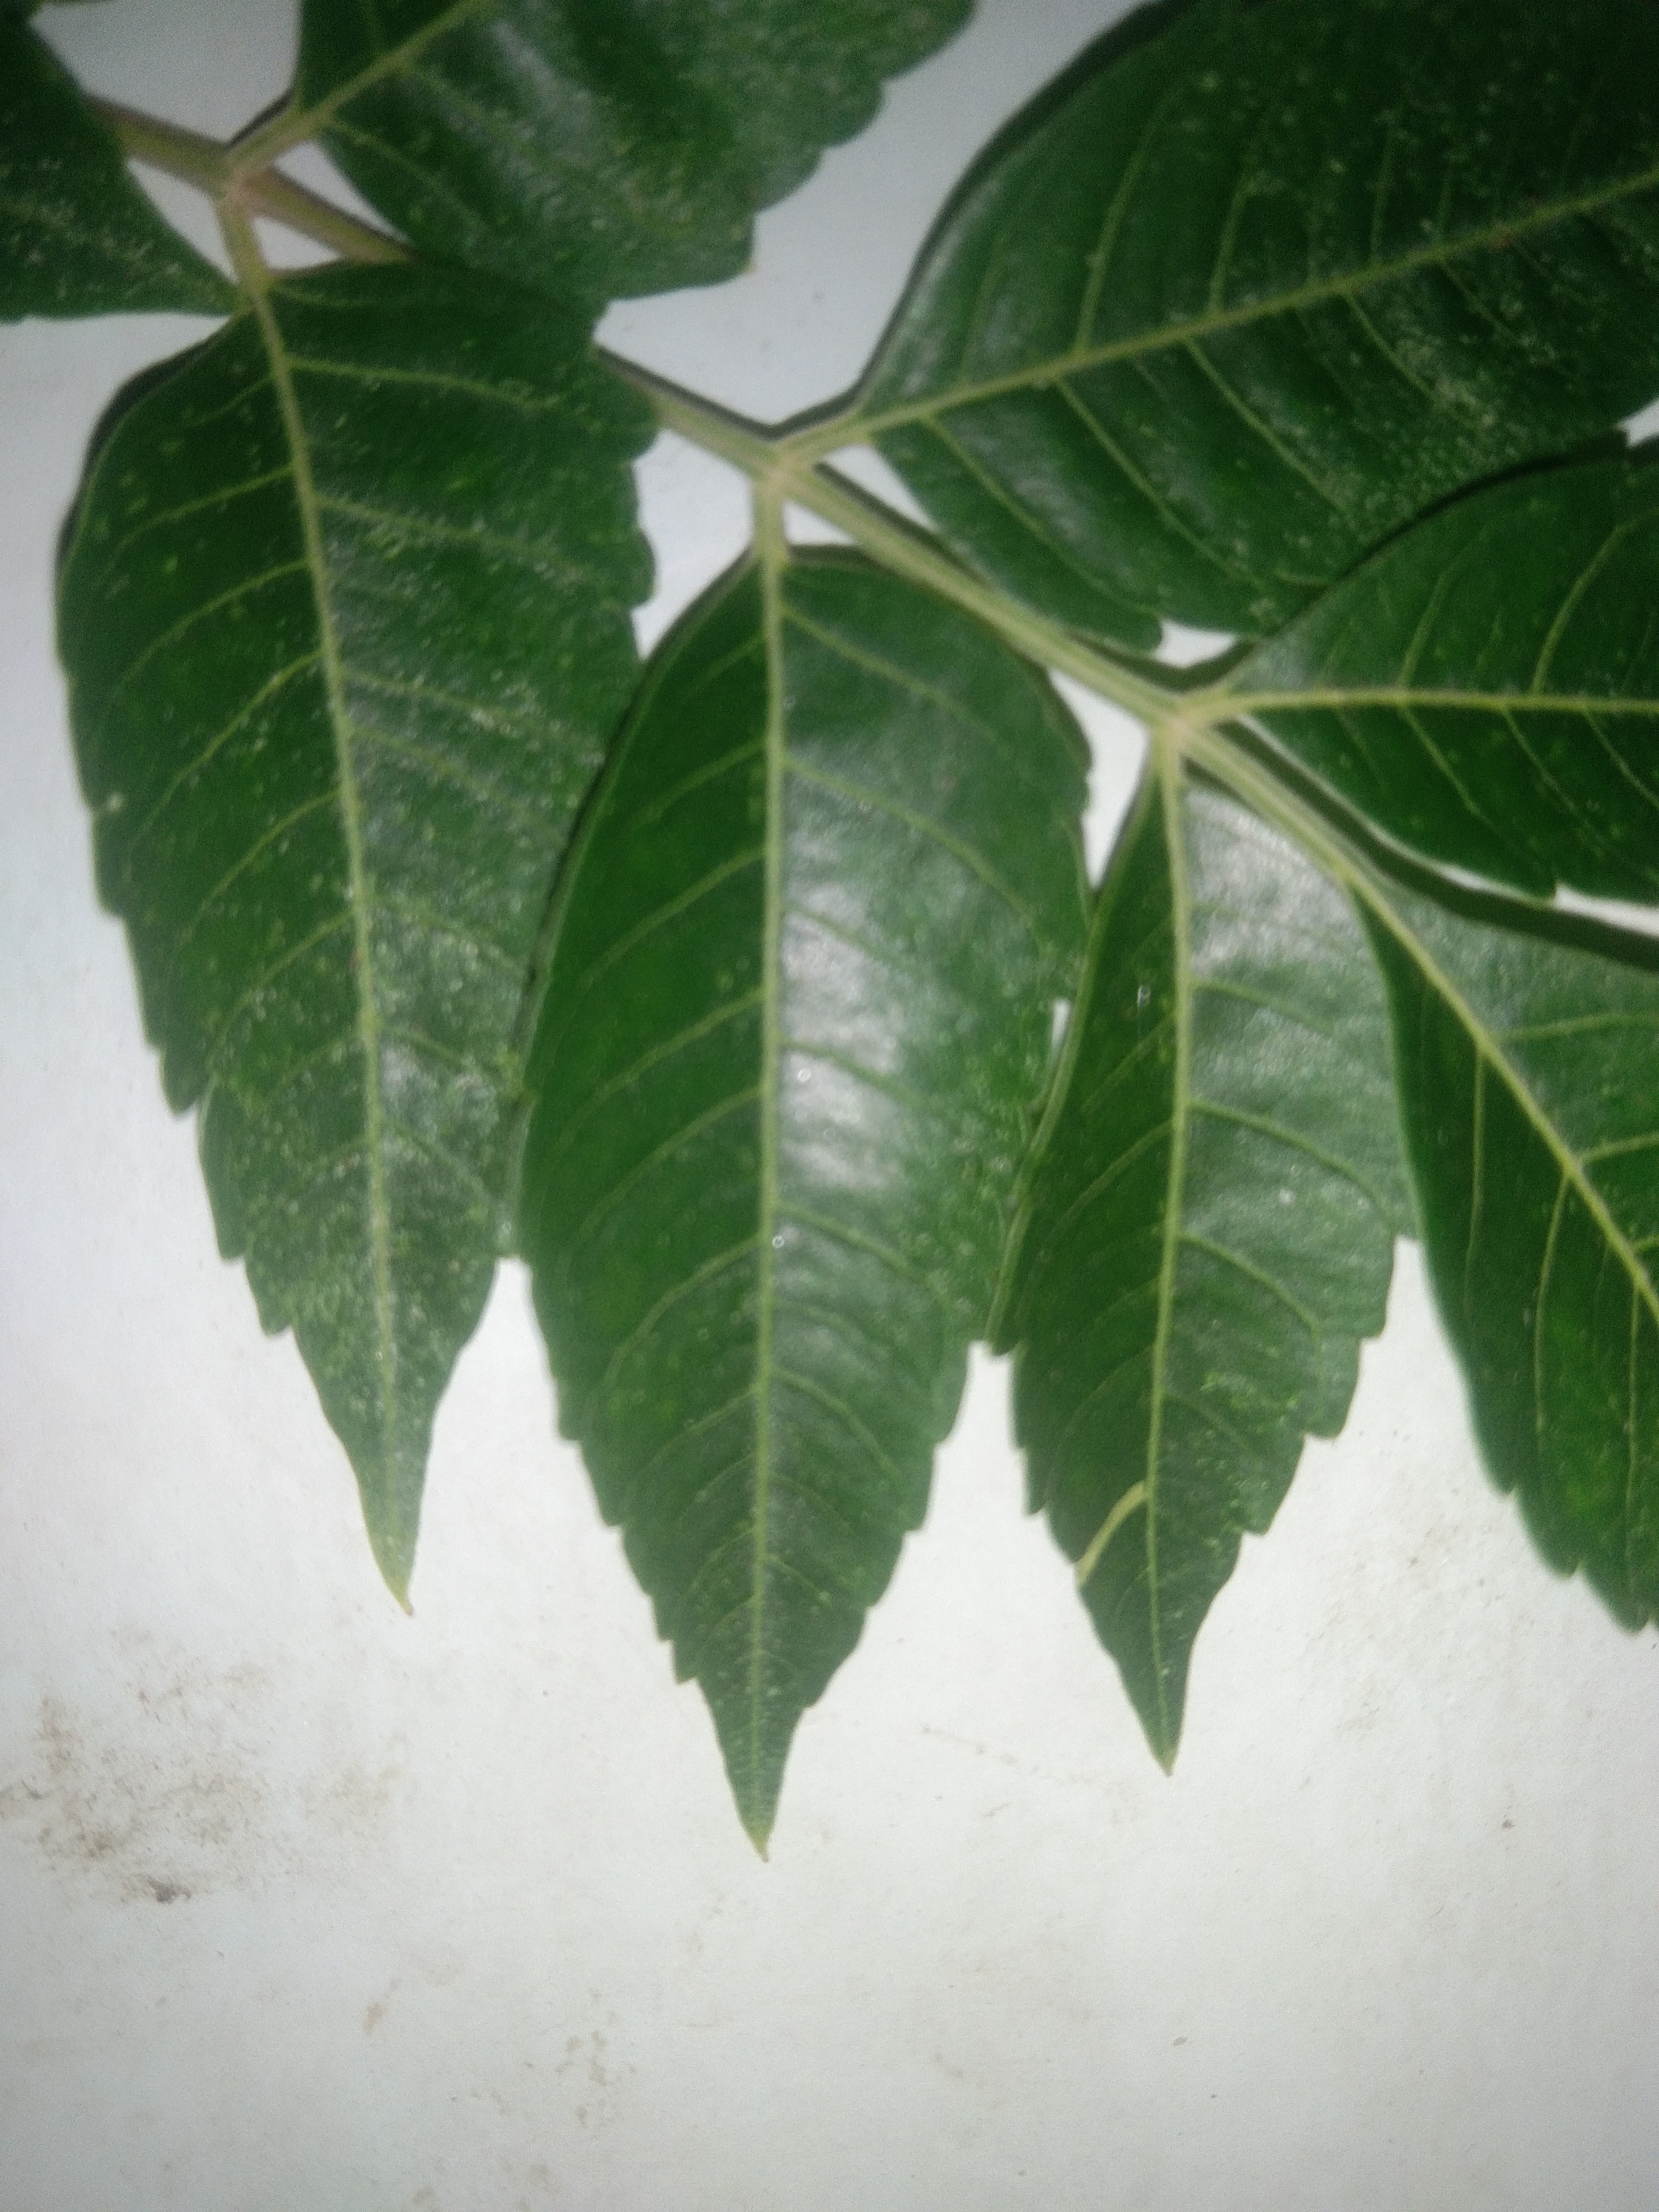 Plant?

neem
